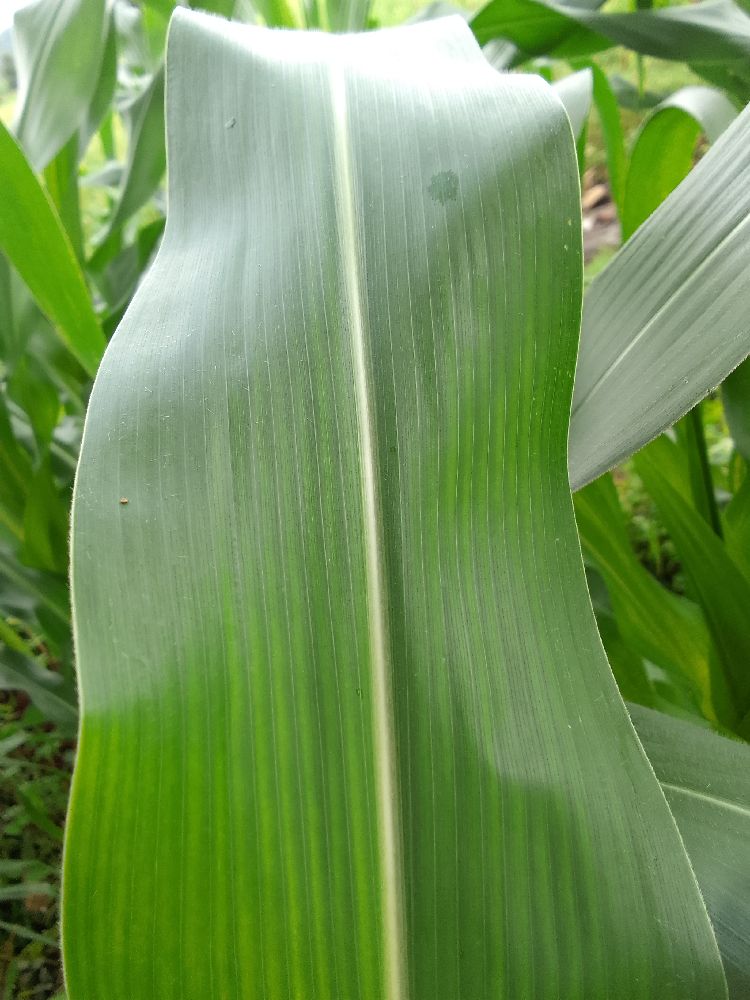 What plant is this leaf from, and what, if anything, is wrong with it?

maize, healthy
